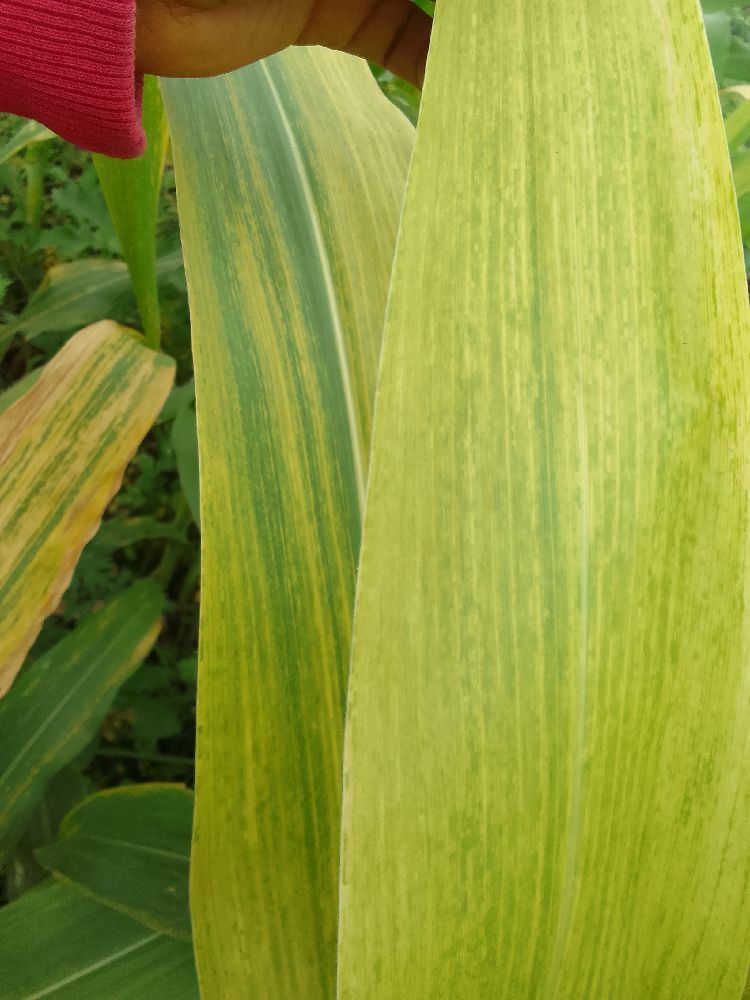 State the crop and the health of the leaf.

maize, maize lethal necrosis
